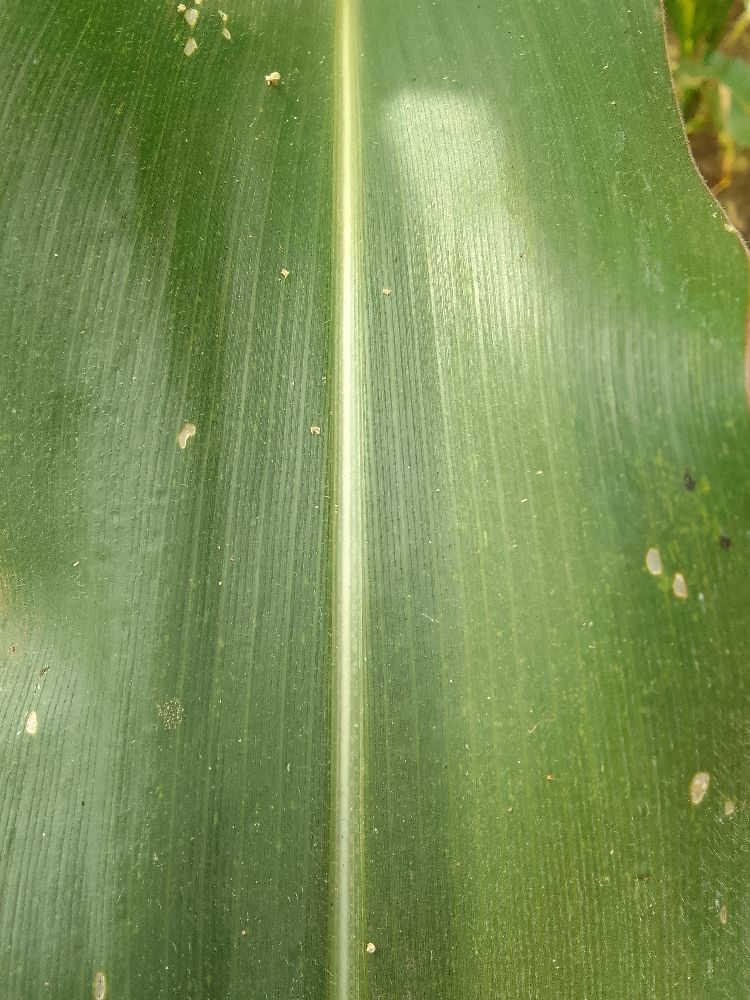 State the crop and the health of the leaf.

maize, healthy
